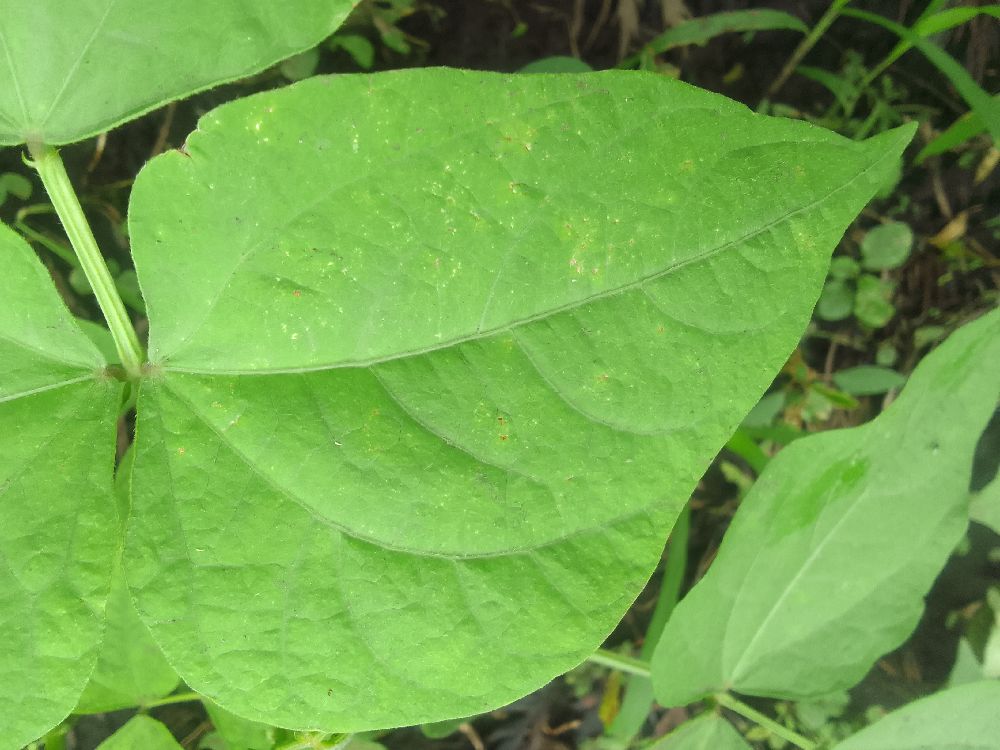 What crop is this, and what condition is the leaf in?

common bean, healthy
